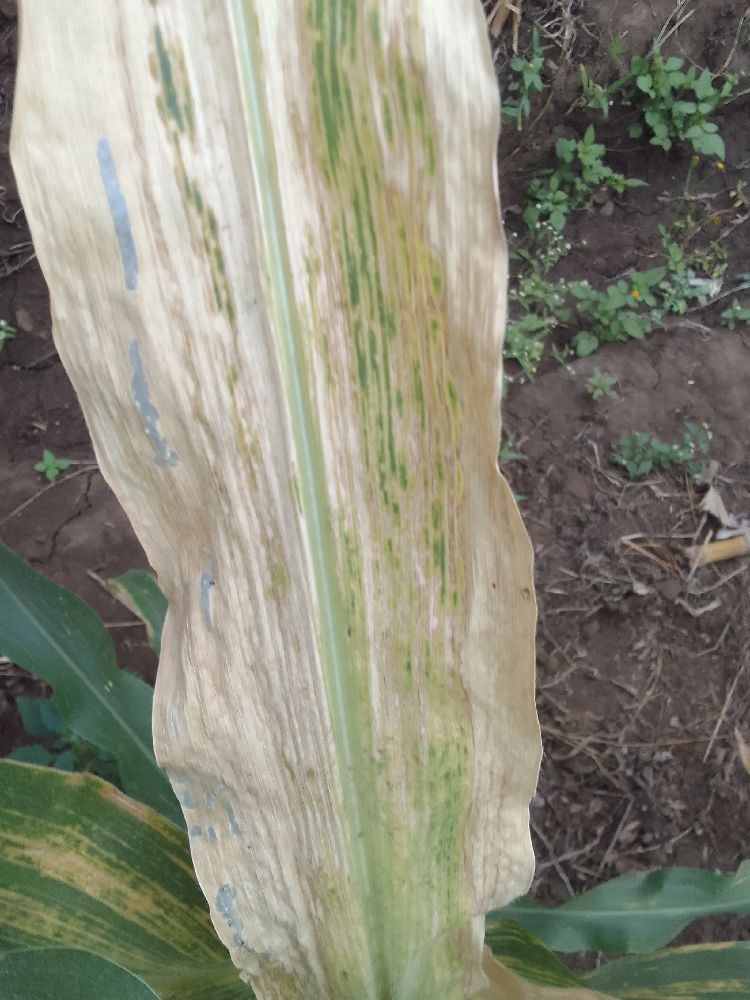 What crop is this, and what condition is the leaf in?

maize, maize lethal necrosis
